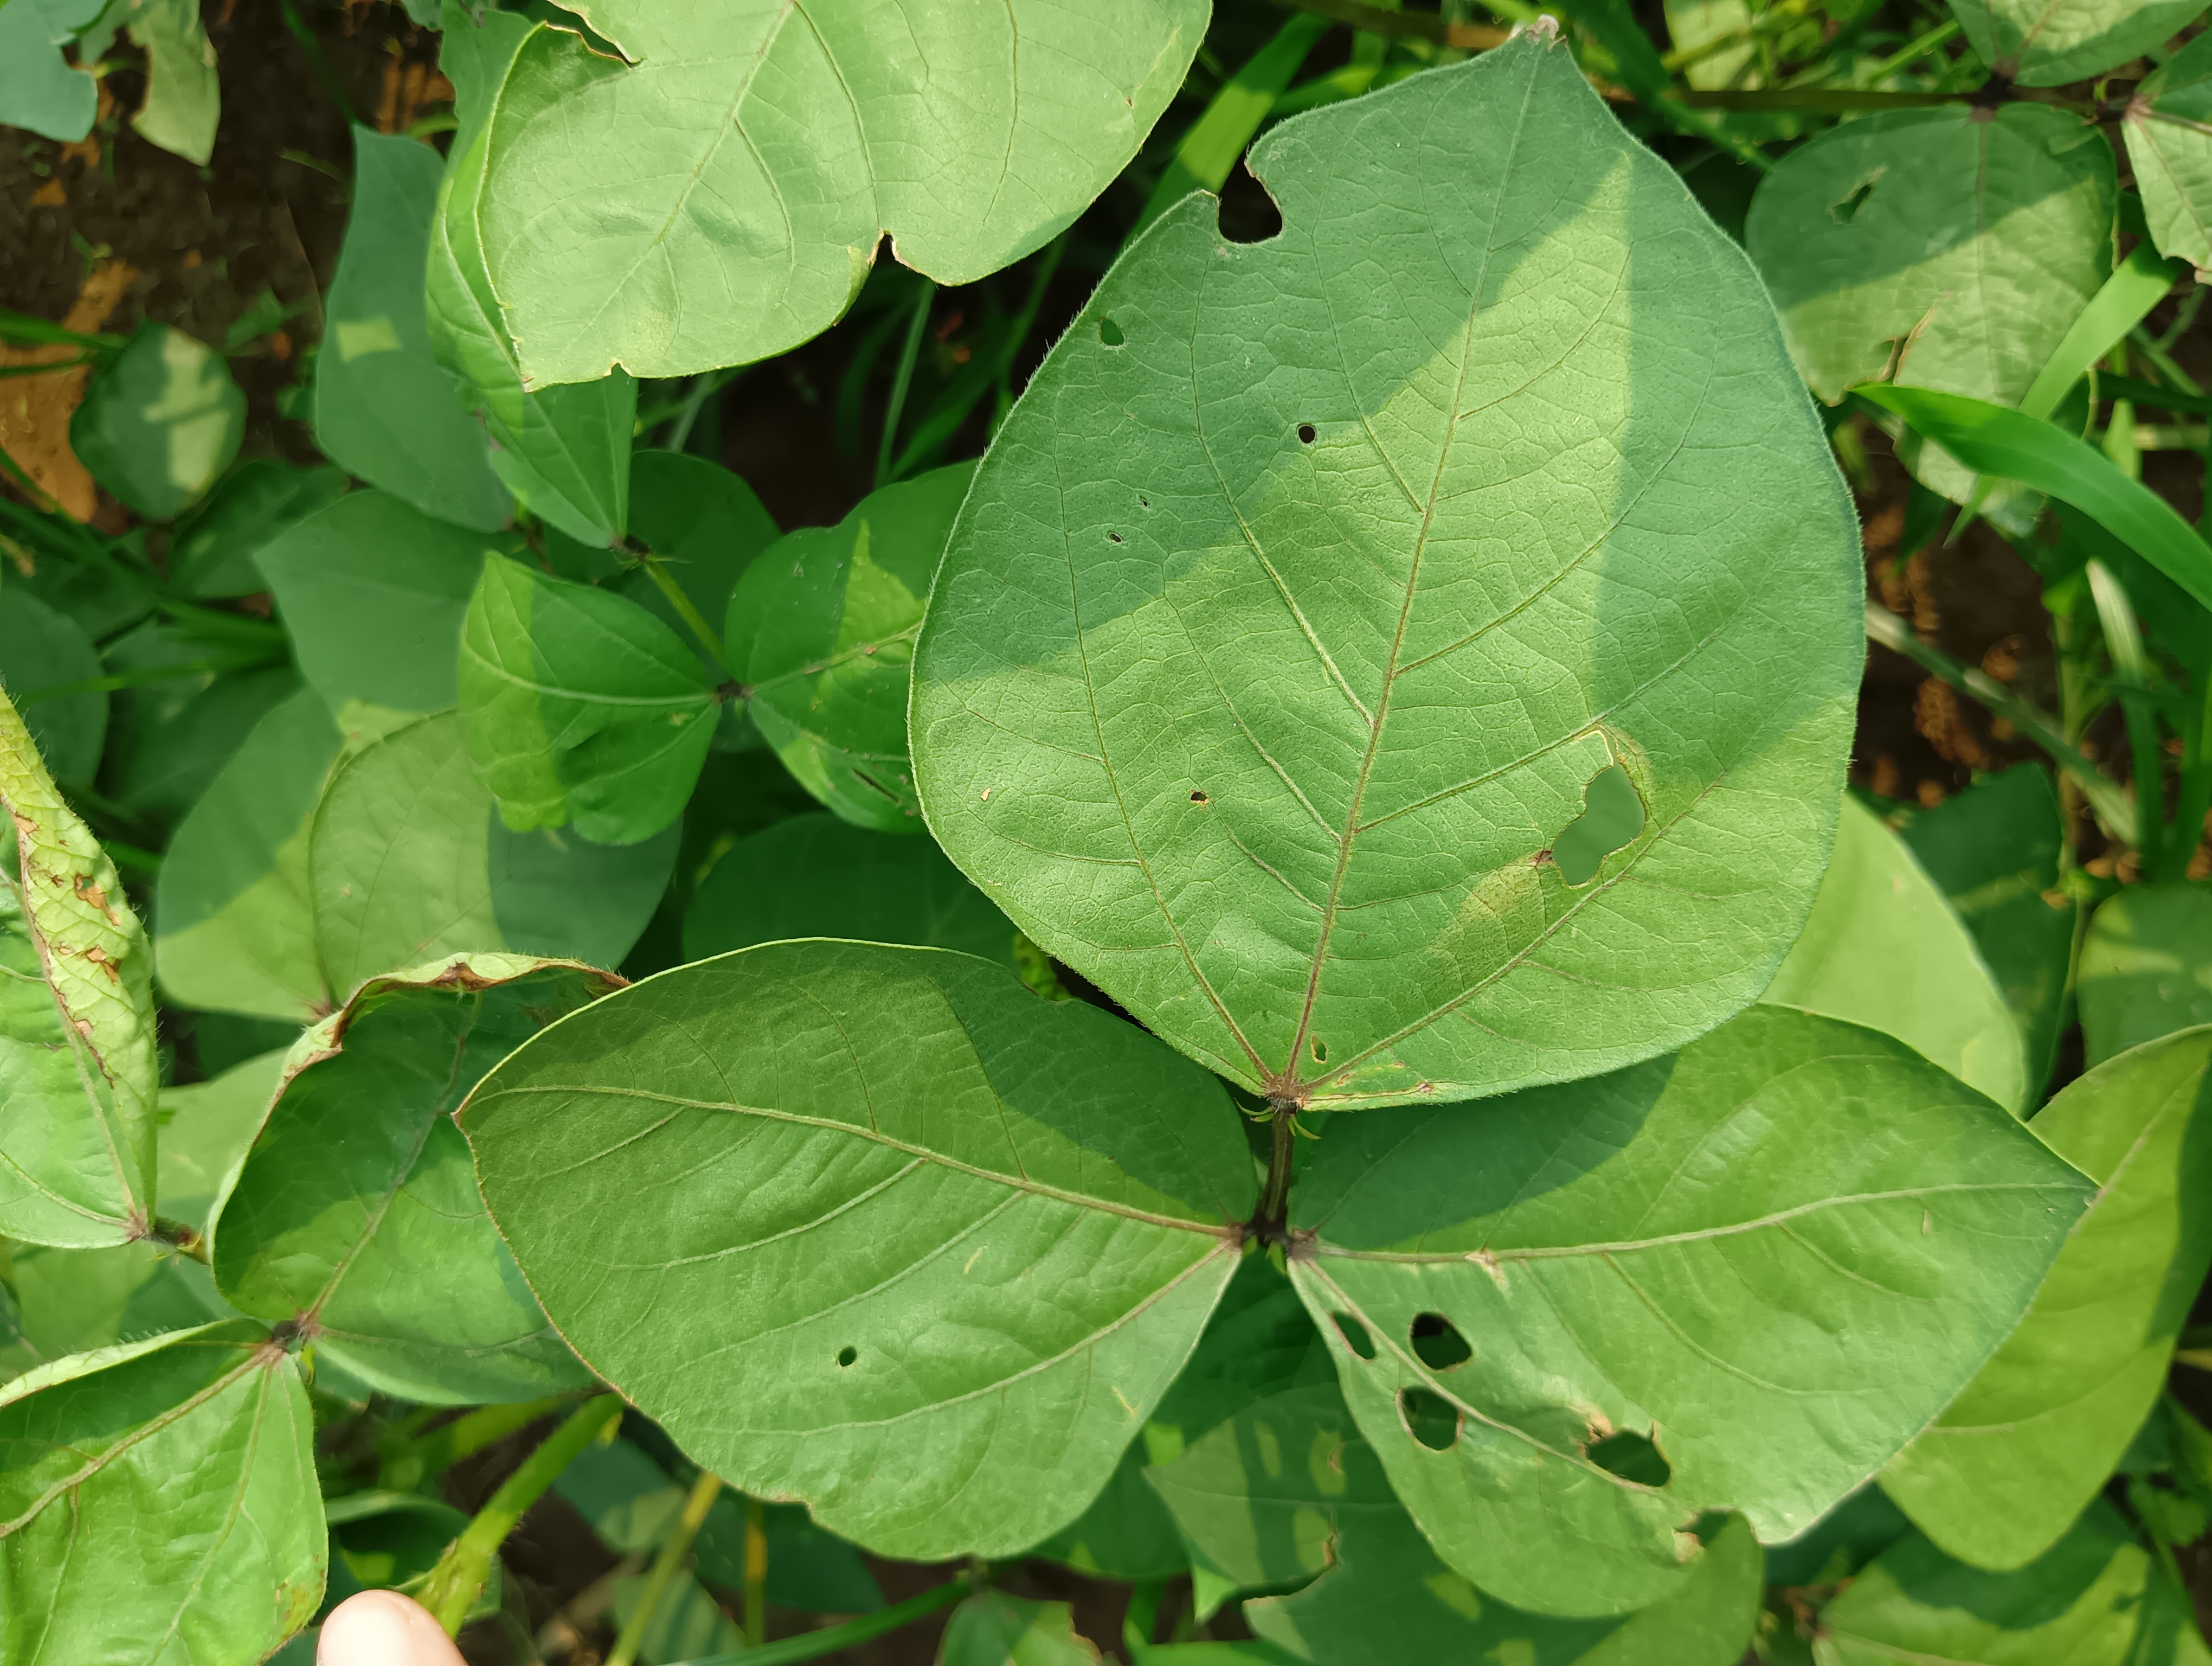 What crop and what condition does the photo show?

mungbean, healthy
